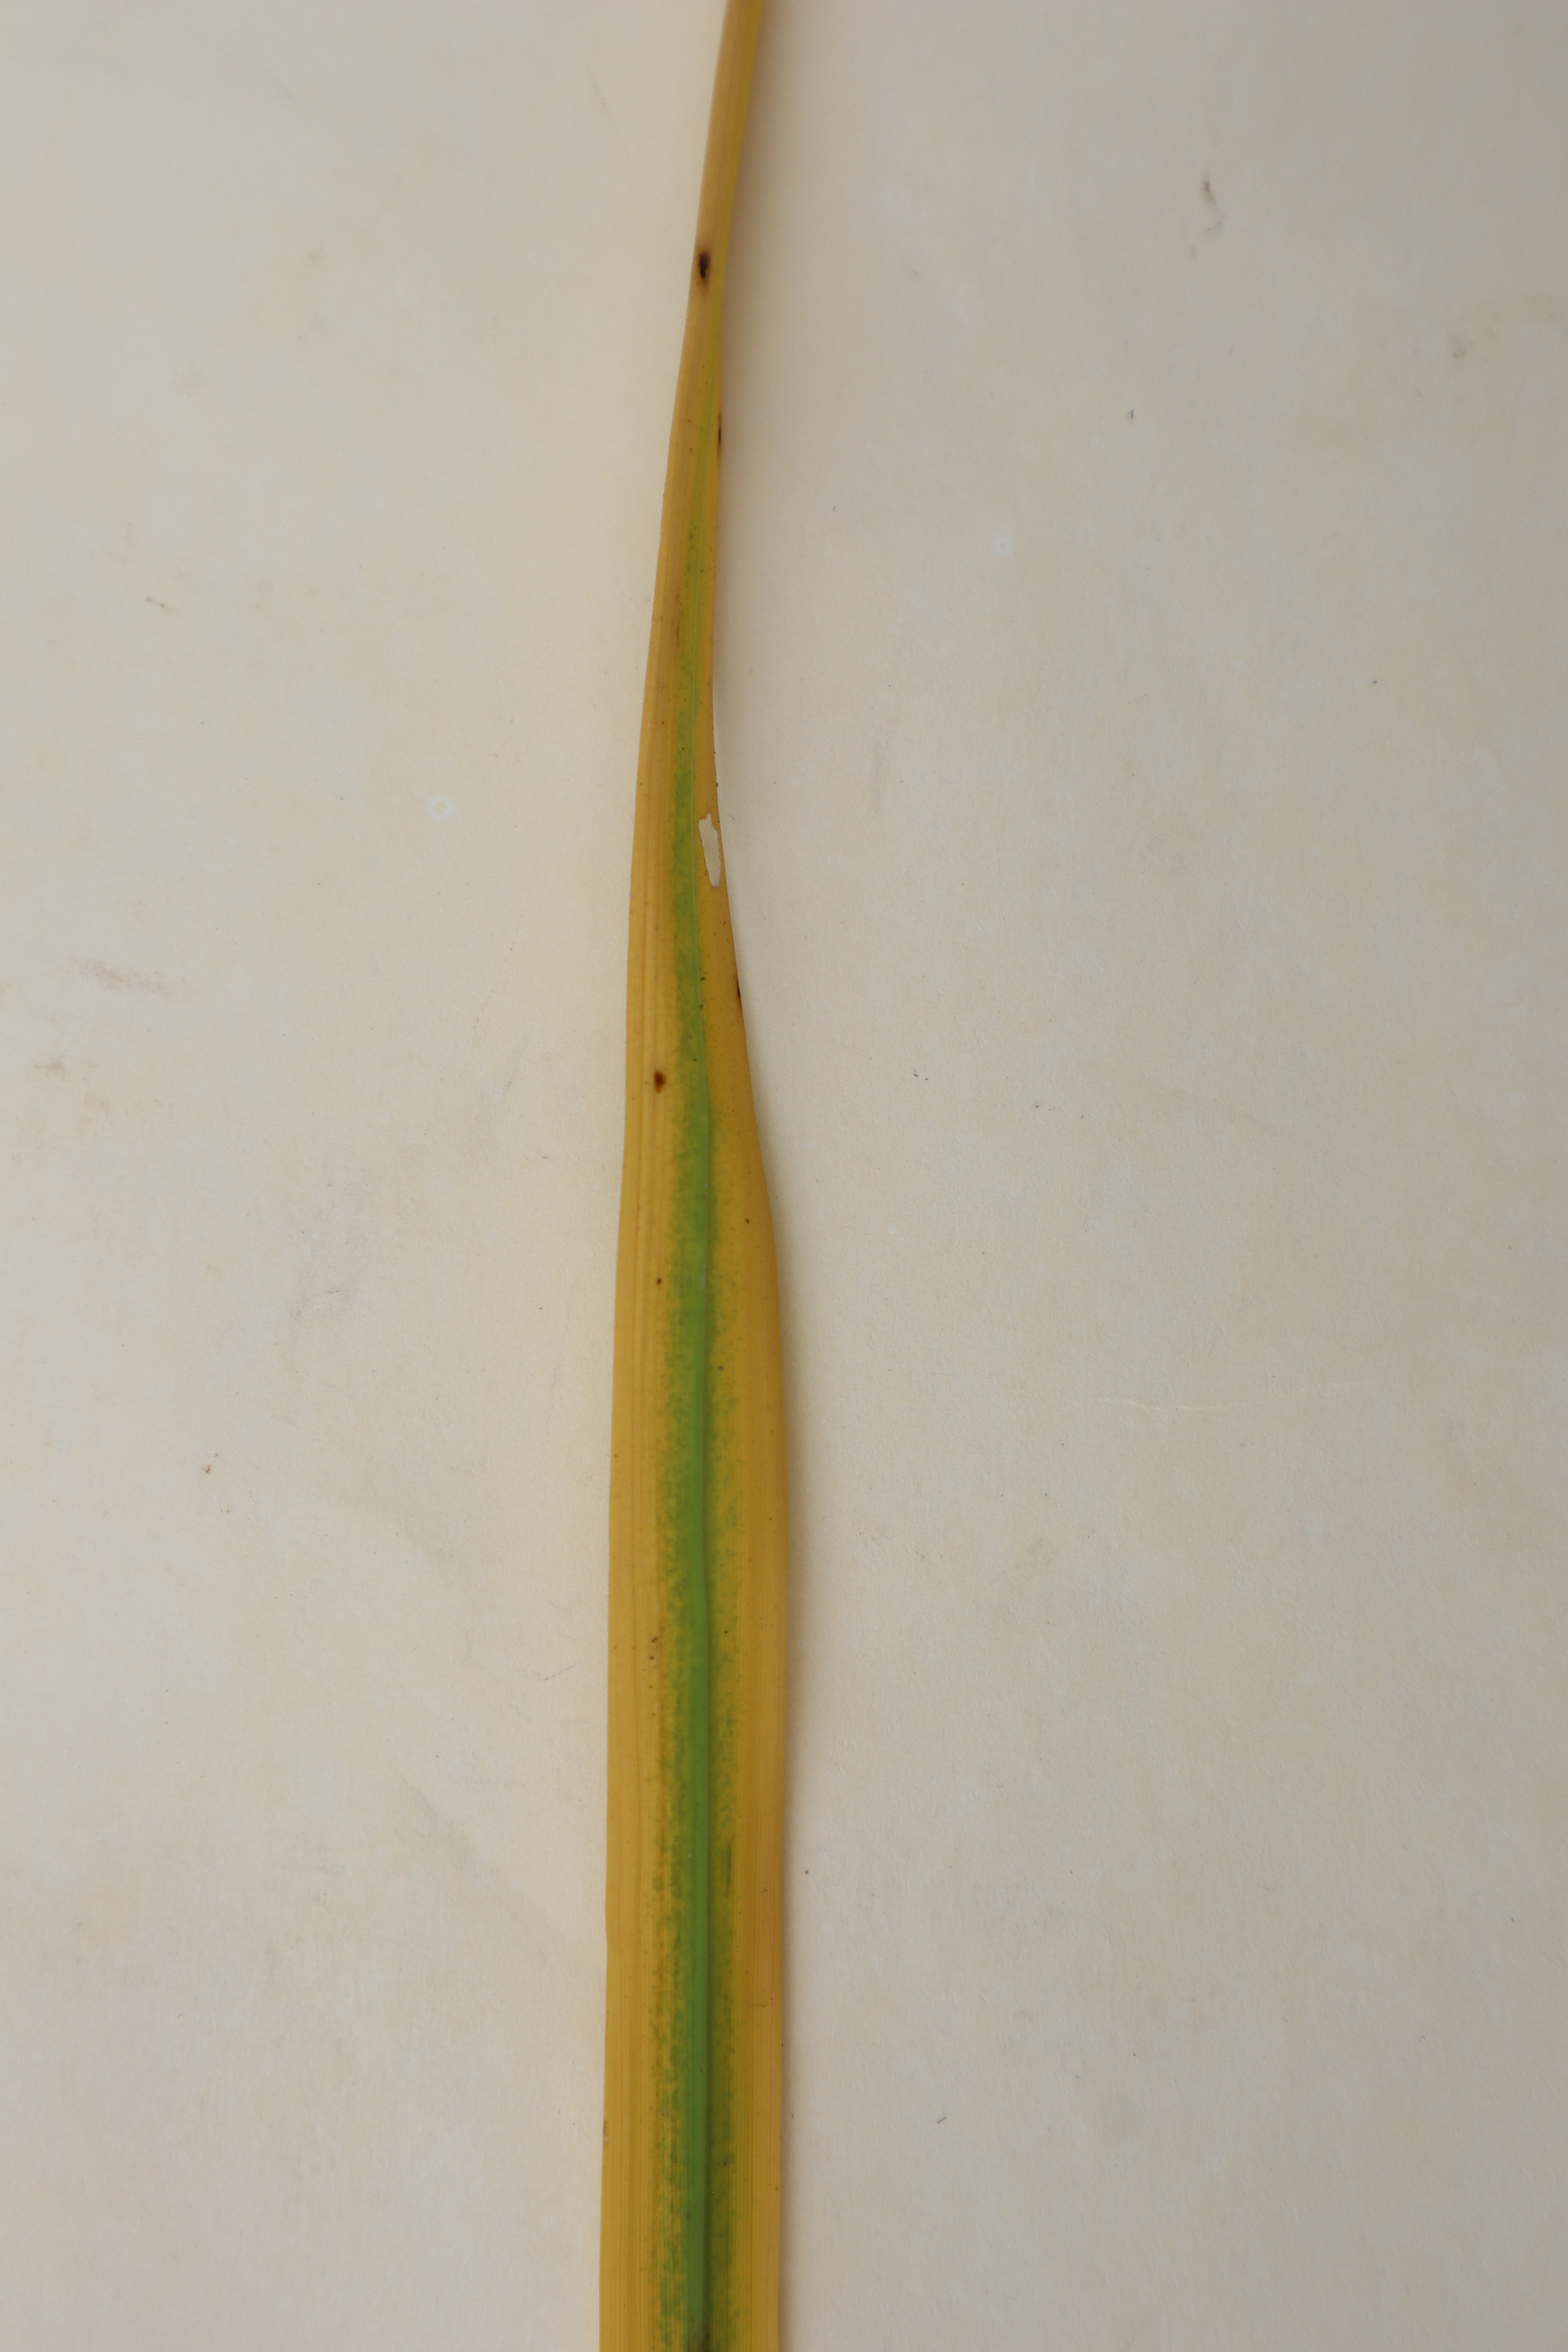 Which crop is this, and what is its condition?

rice, tungro virus disease
